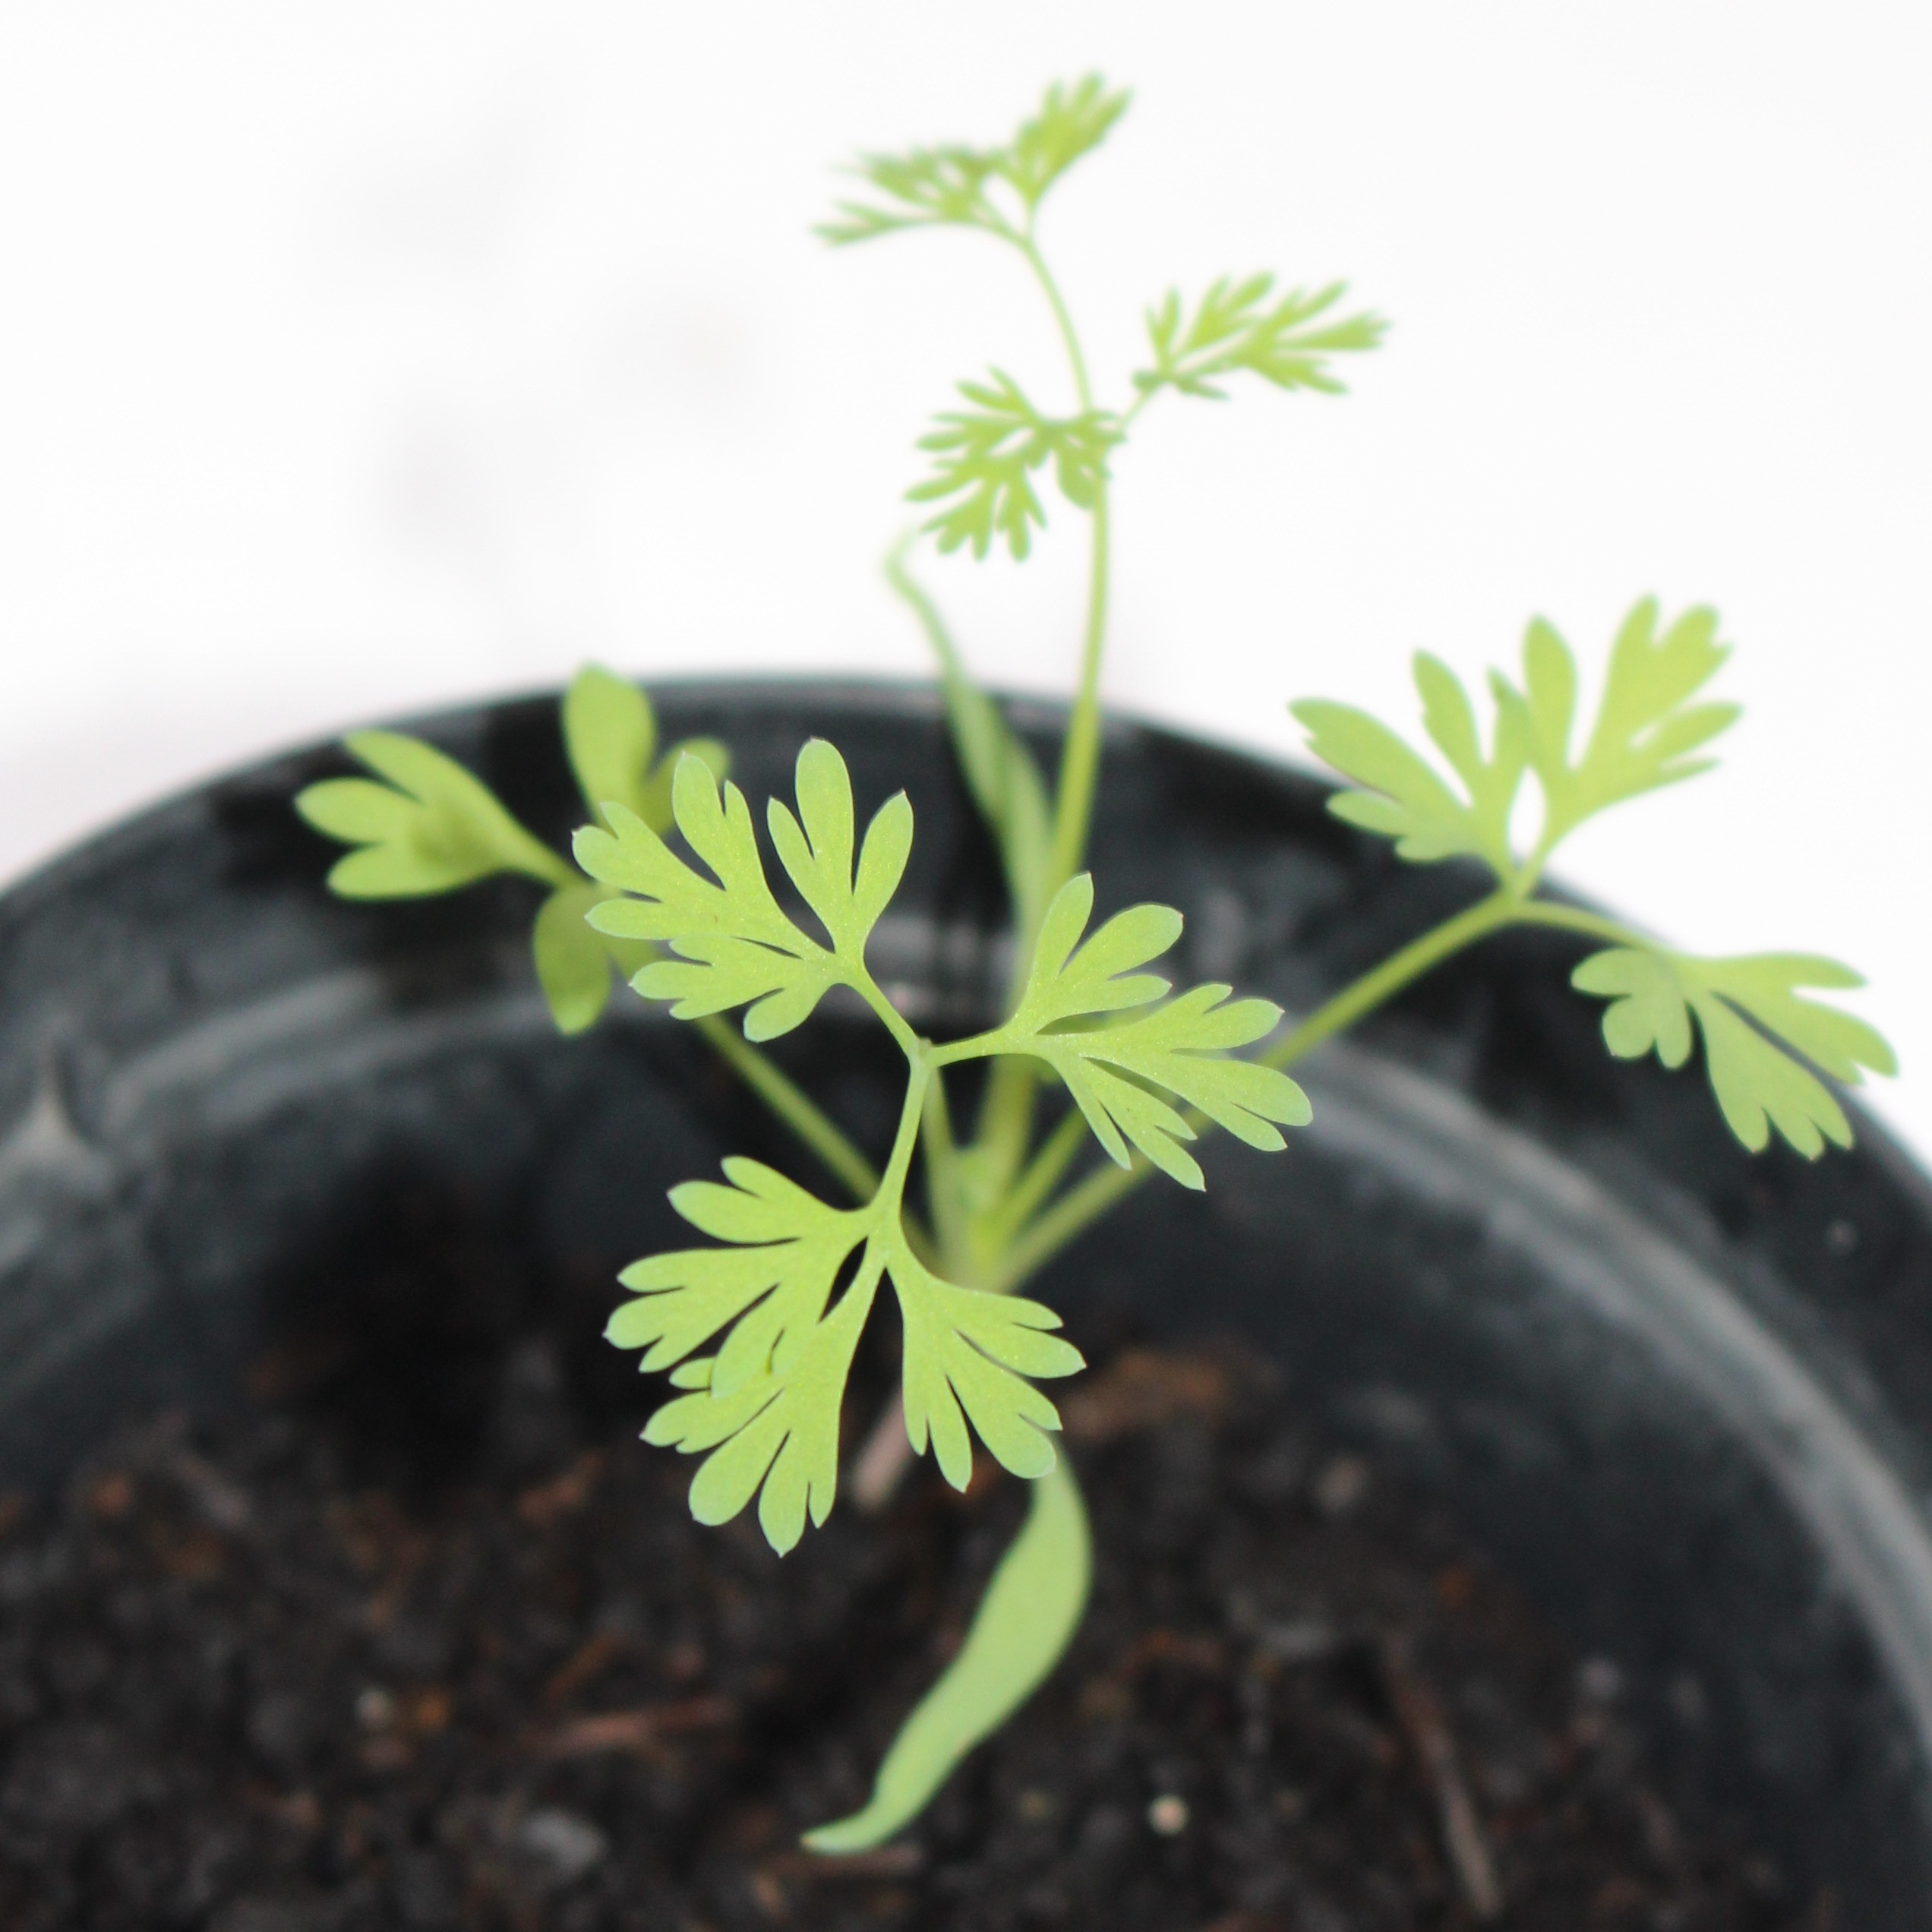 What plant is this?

Fumaria officinalis
